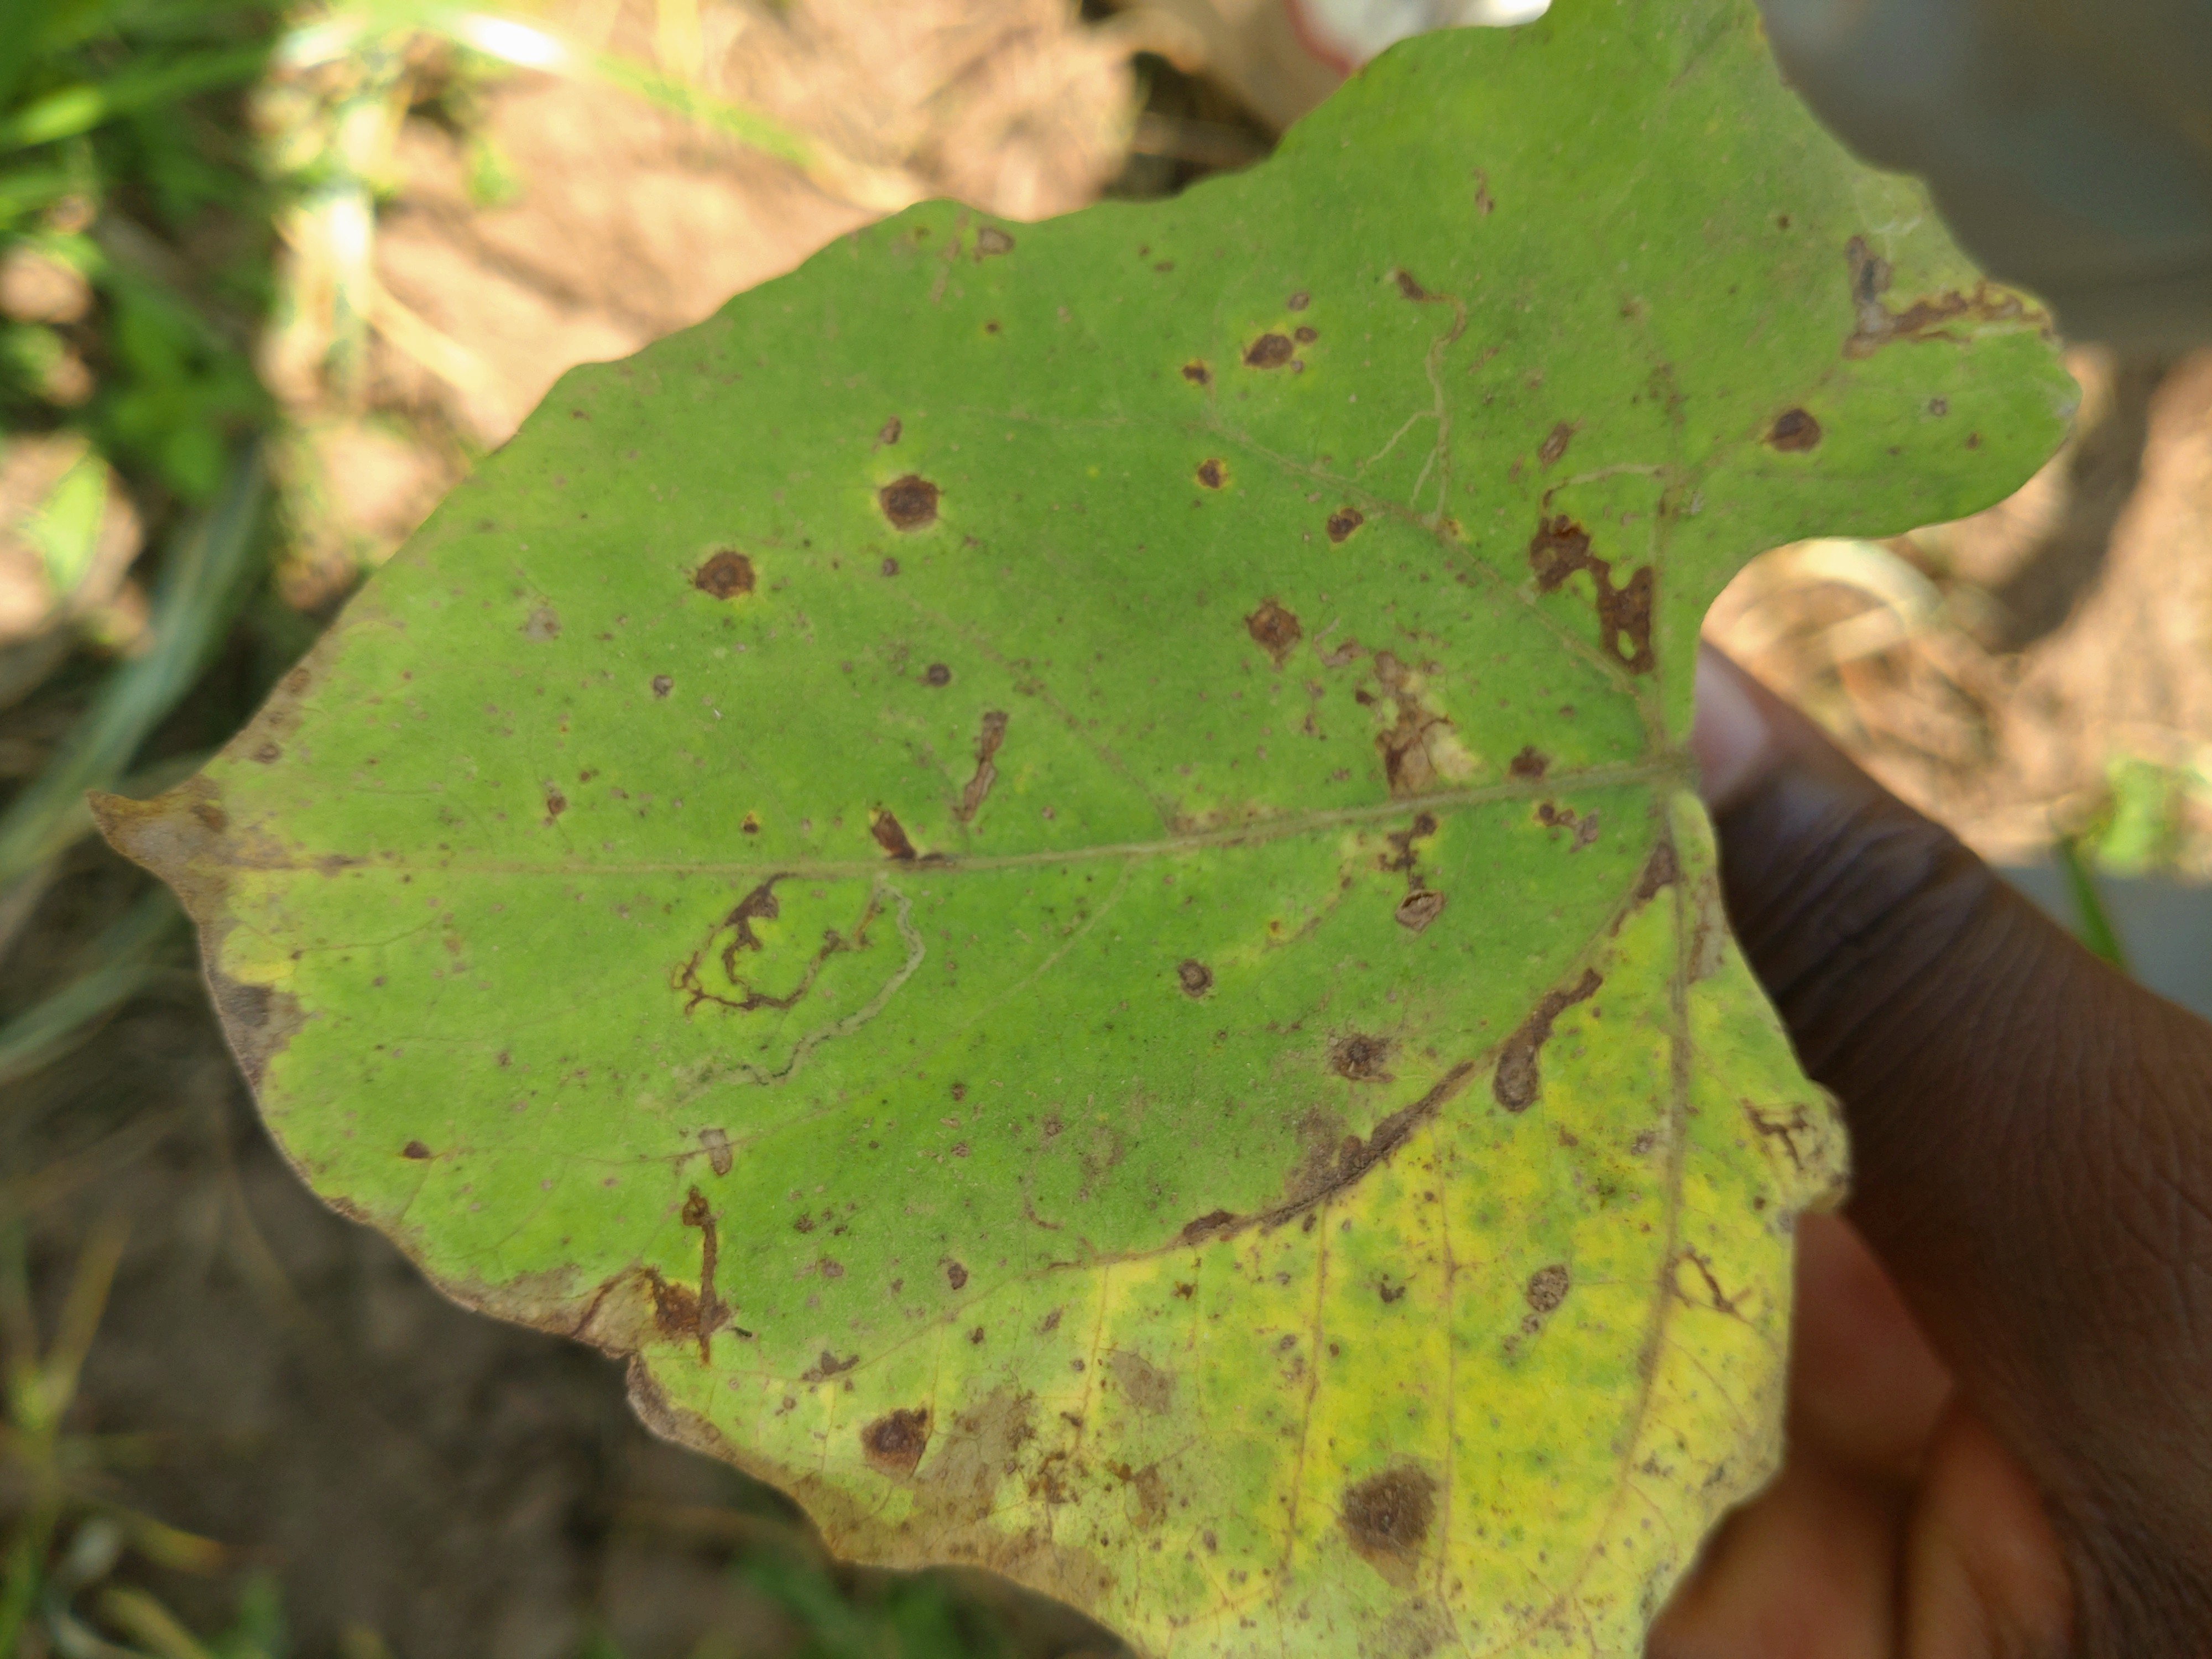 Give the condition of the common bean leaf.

anthracnose
